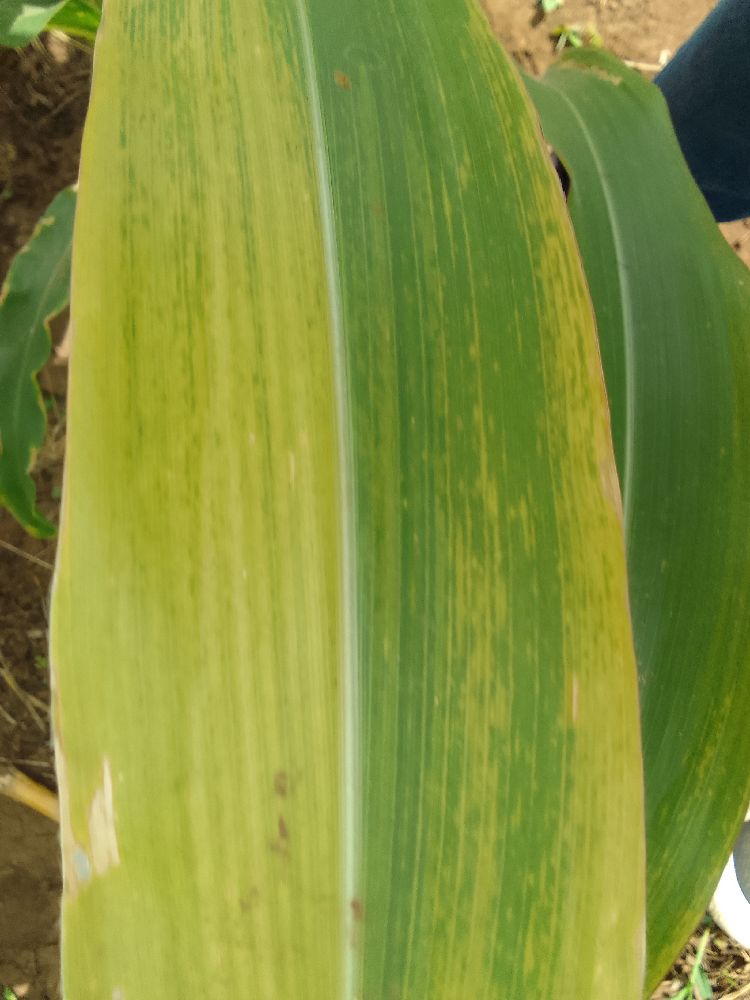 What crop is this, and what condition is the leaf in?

maize, maize lethal necrosis
